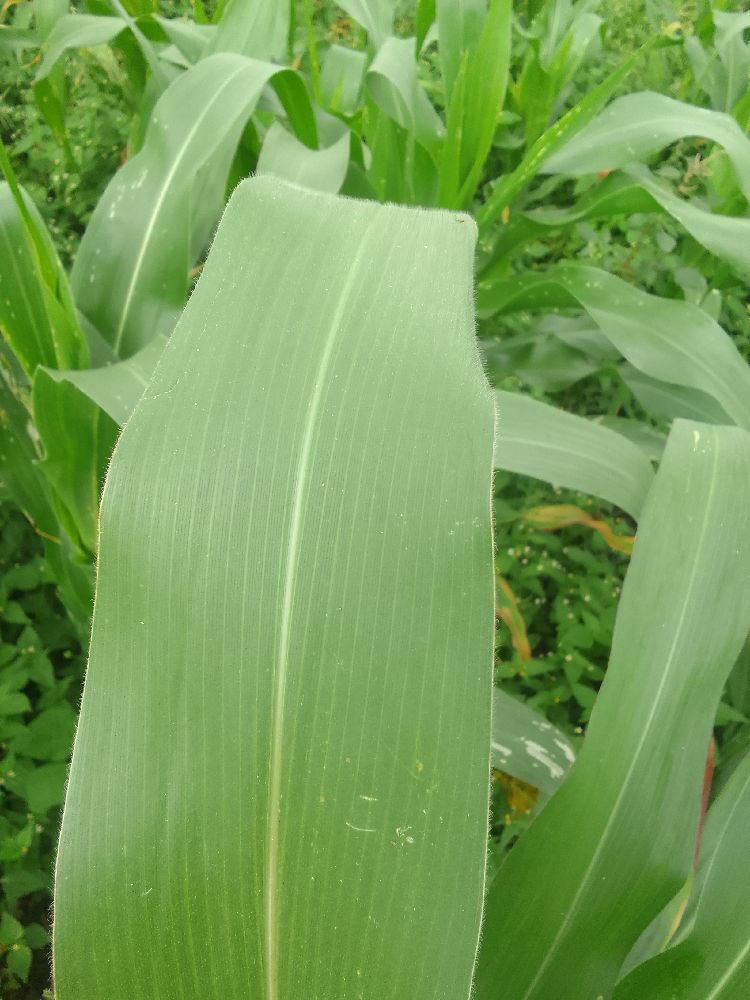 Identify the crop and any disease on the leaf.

maize, healthy
